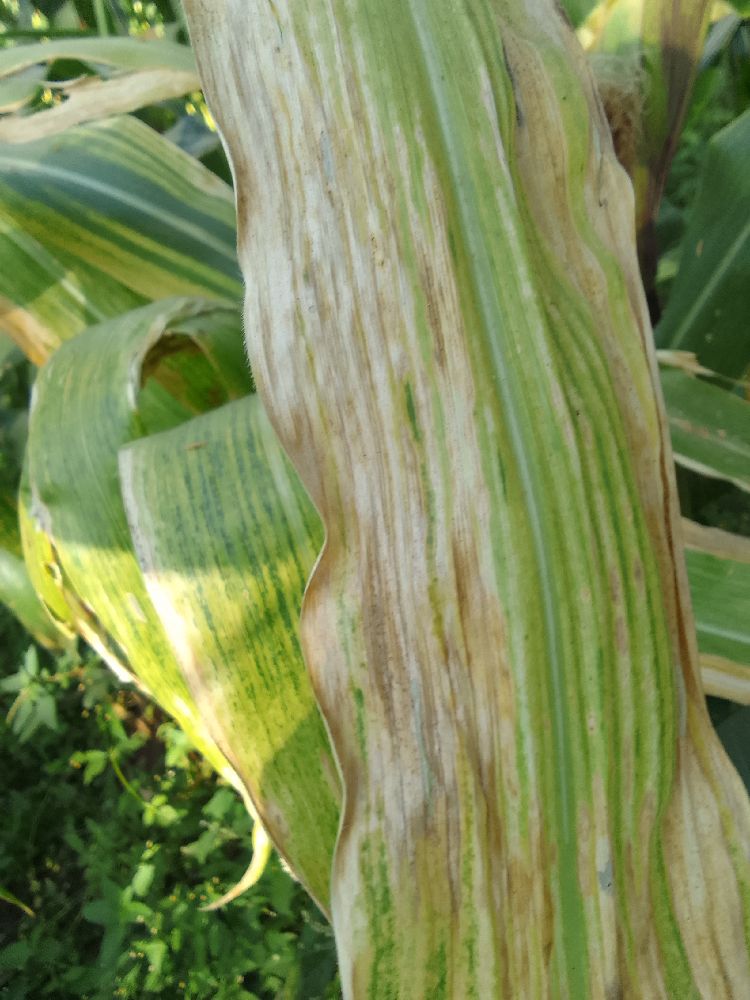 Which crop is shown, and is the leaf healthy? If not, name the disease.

maize, maize lethal necrosis
